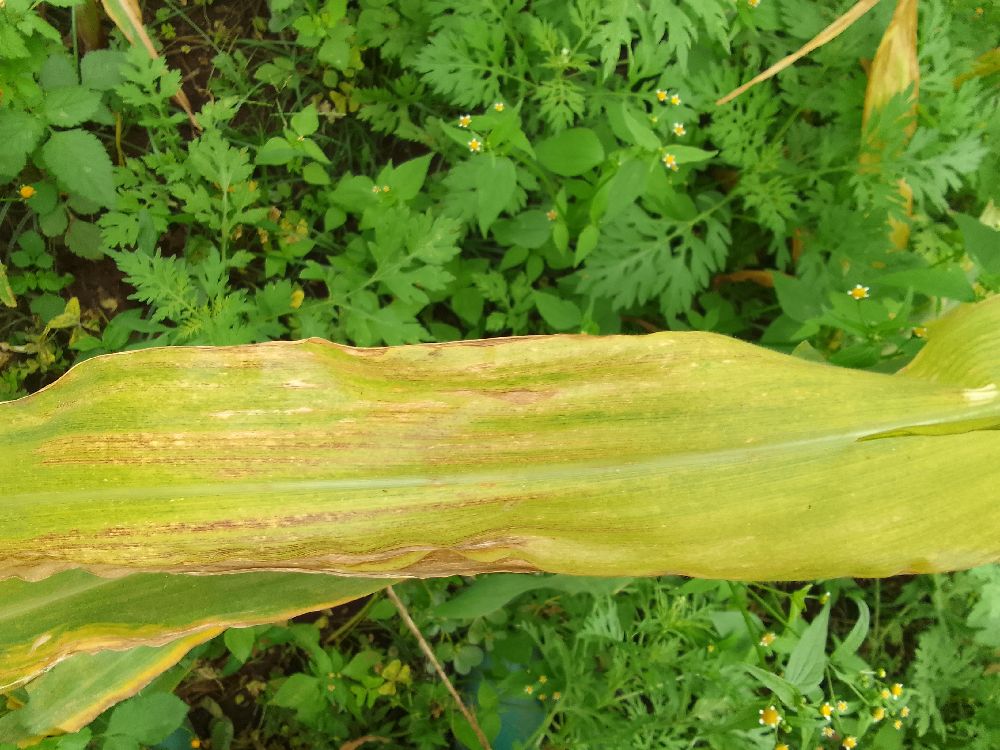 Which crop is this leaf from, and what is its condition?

maize, maize lethal necrosis
